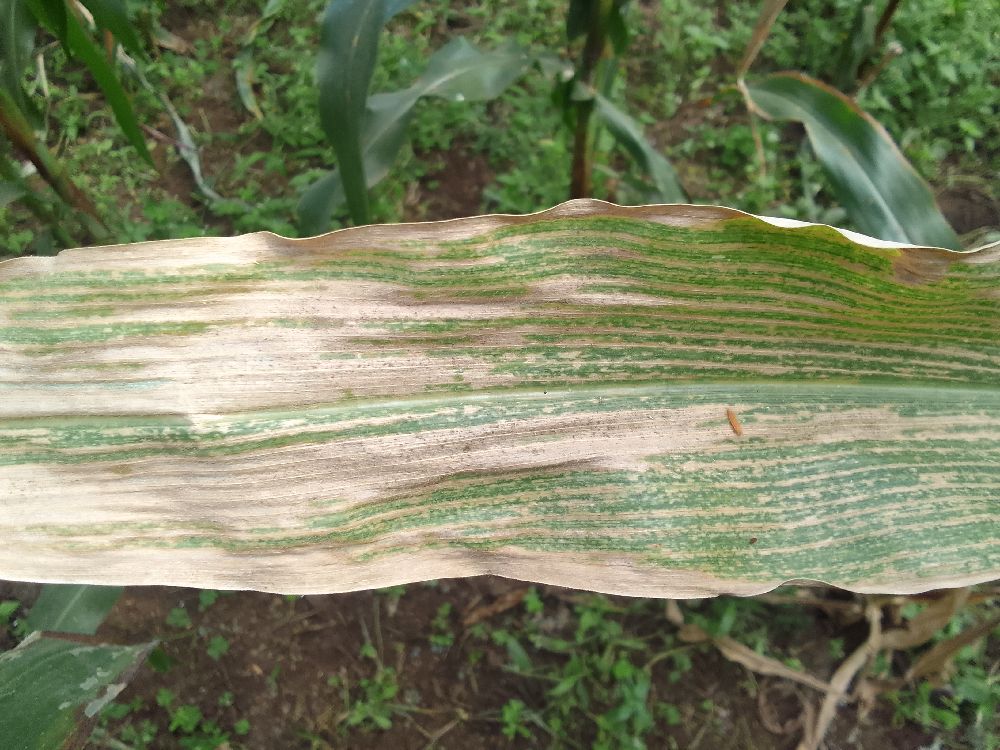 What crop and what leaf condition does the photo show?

maize, maize lethal necrosis
